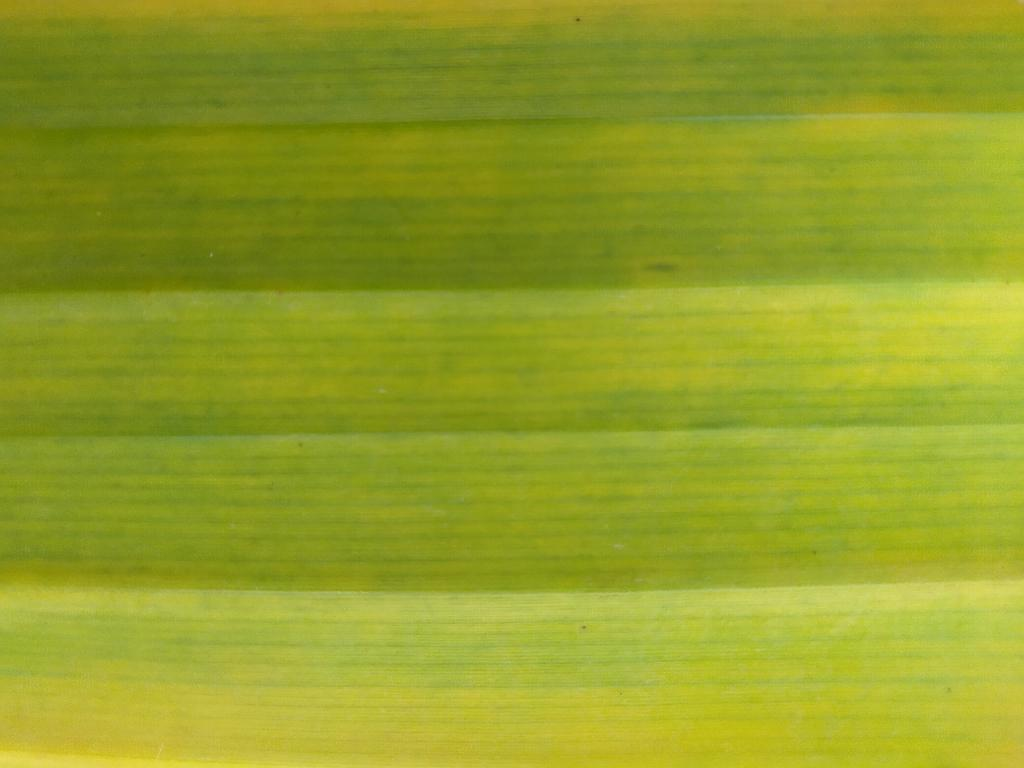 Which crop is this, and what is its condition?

banana, fusarium wilt race 1
